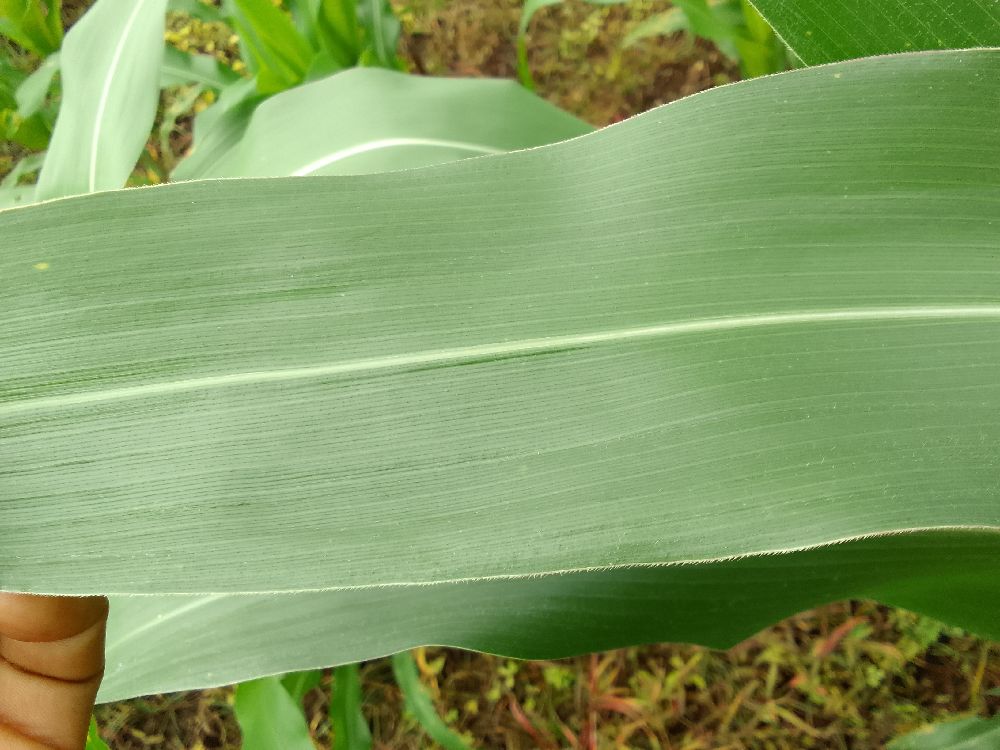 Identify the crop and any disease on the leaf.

maize, healthy
